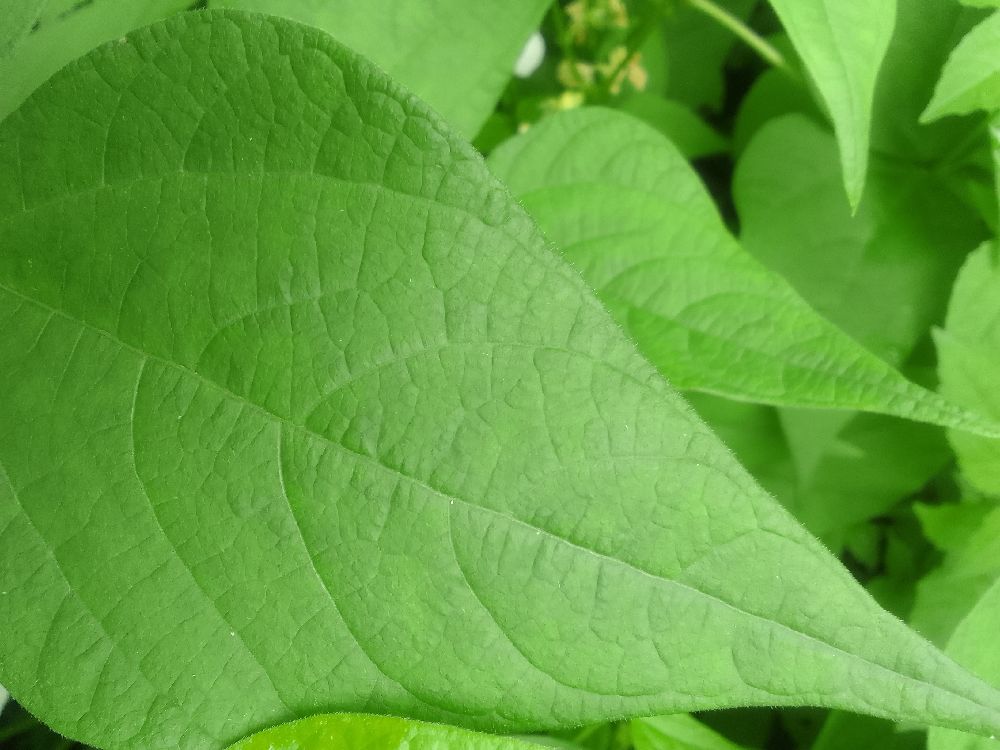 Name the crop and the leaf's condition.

common bean, healthy
